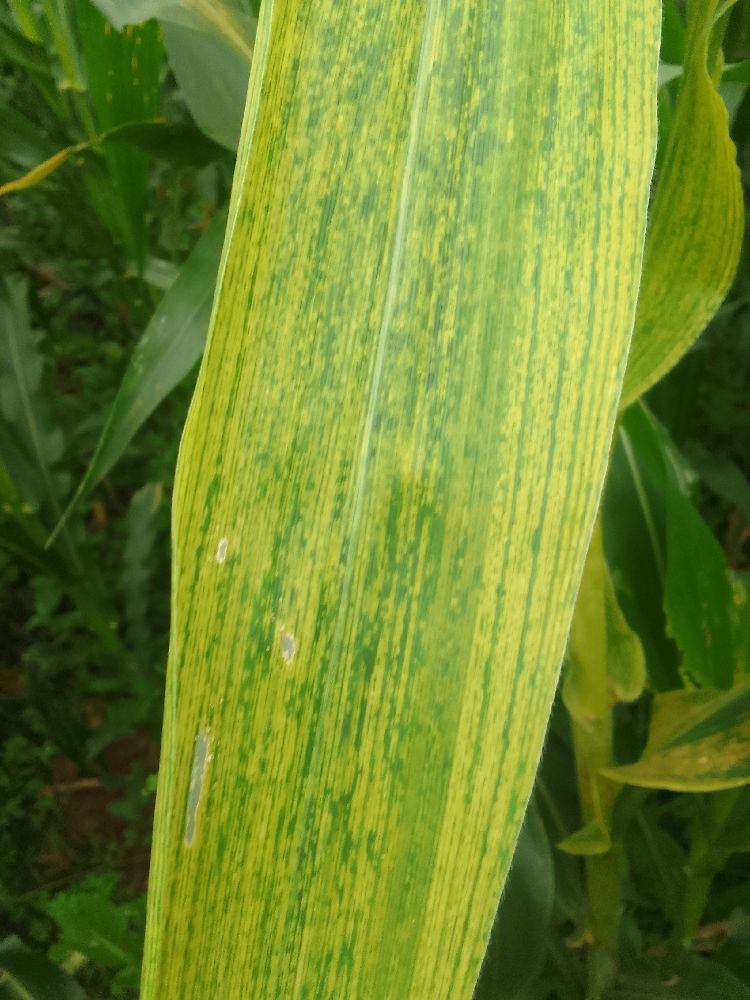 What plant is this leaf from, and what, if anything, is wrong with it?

maize, maize lethal necrosis
